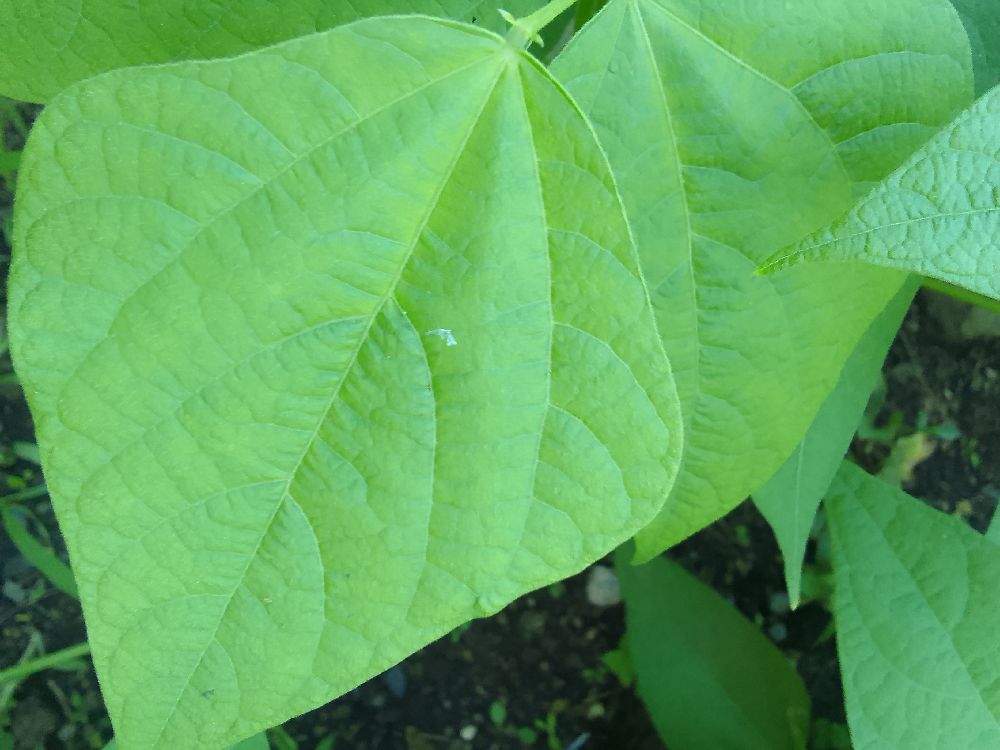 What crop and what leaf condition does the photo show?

common bean, healthy
